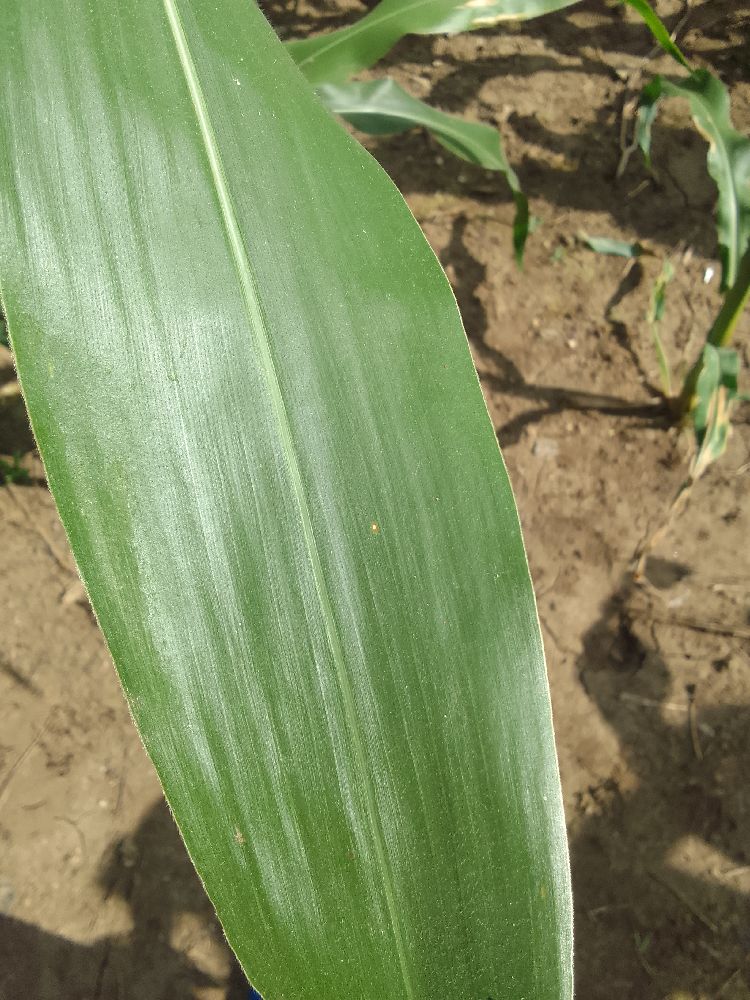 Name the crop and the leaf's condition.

maize, healthy
